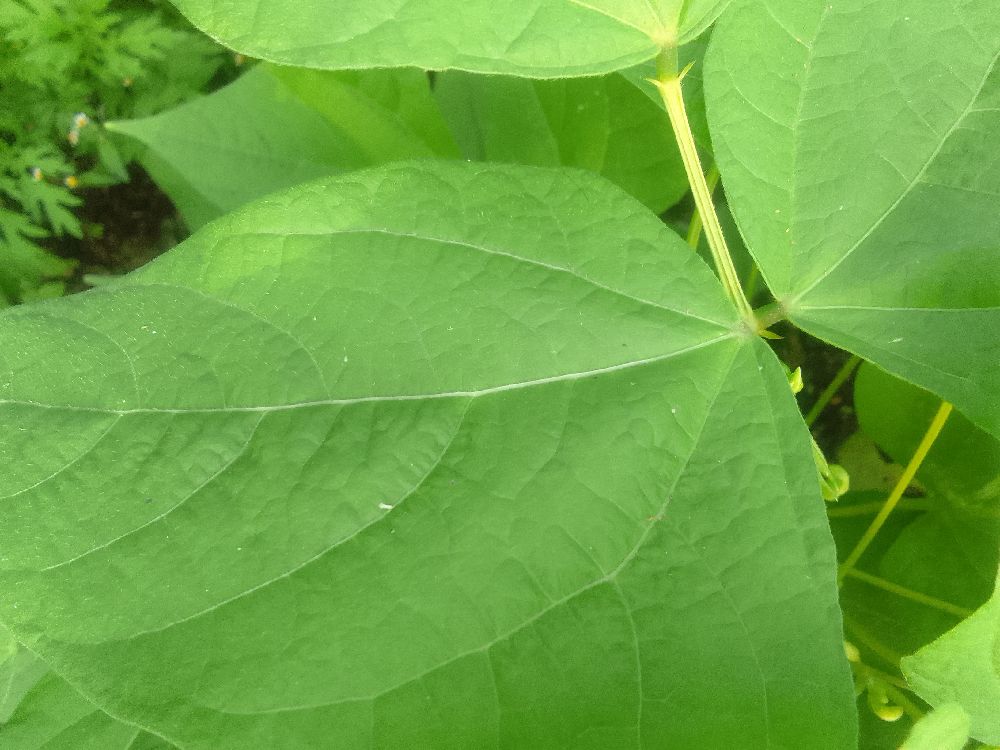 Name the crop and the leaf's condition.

common bean, healthy
